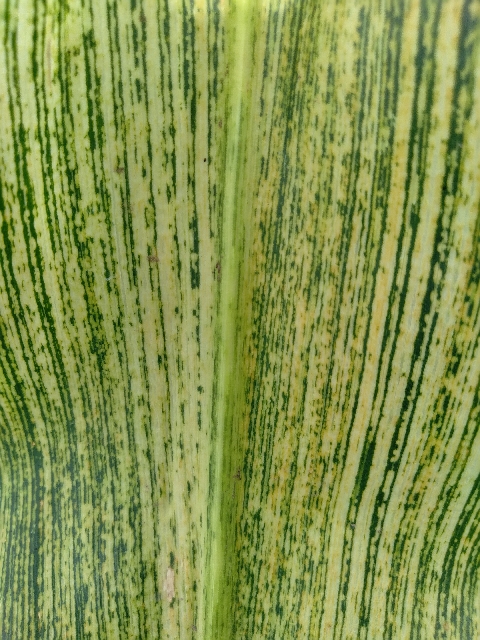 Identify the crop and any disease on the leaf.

maize, maize streak virus
